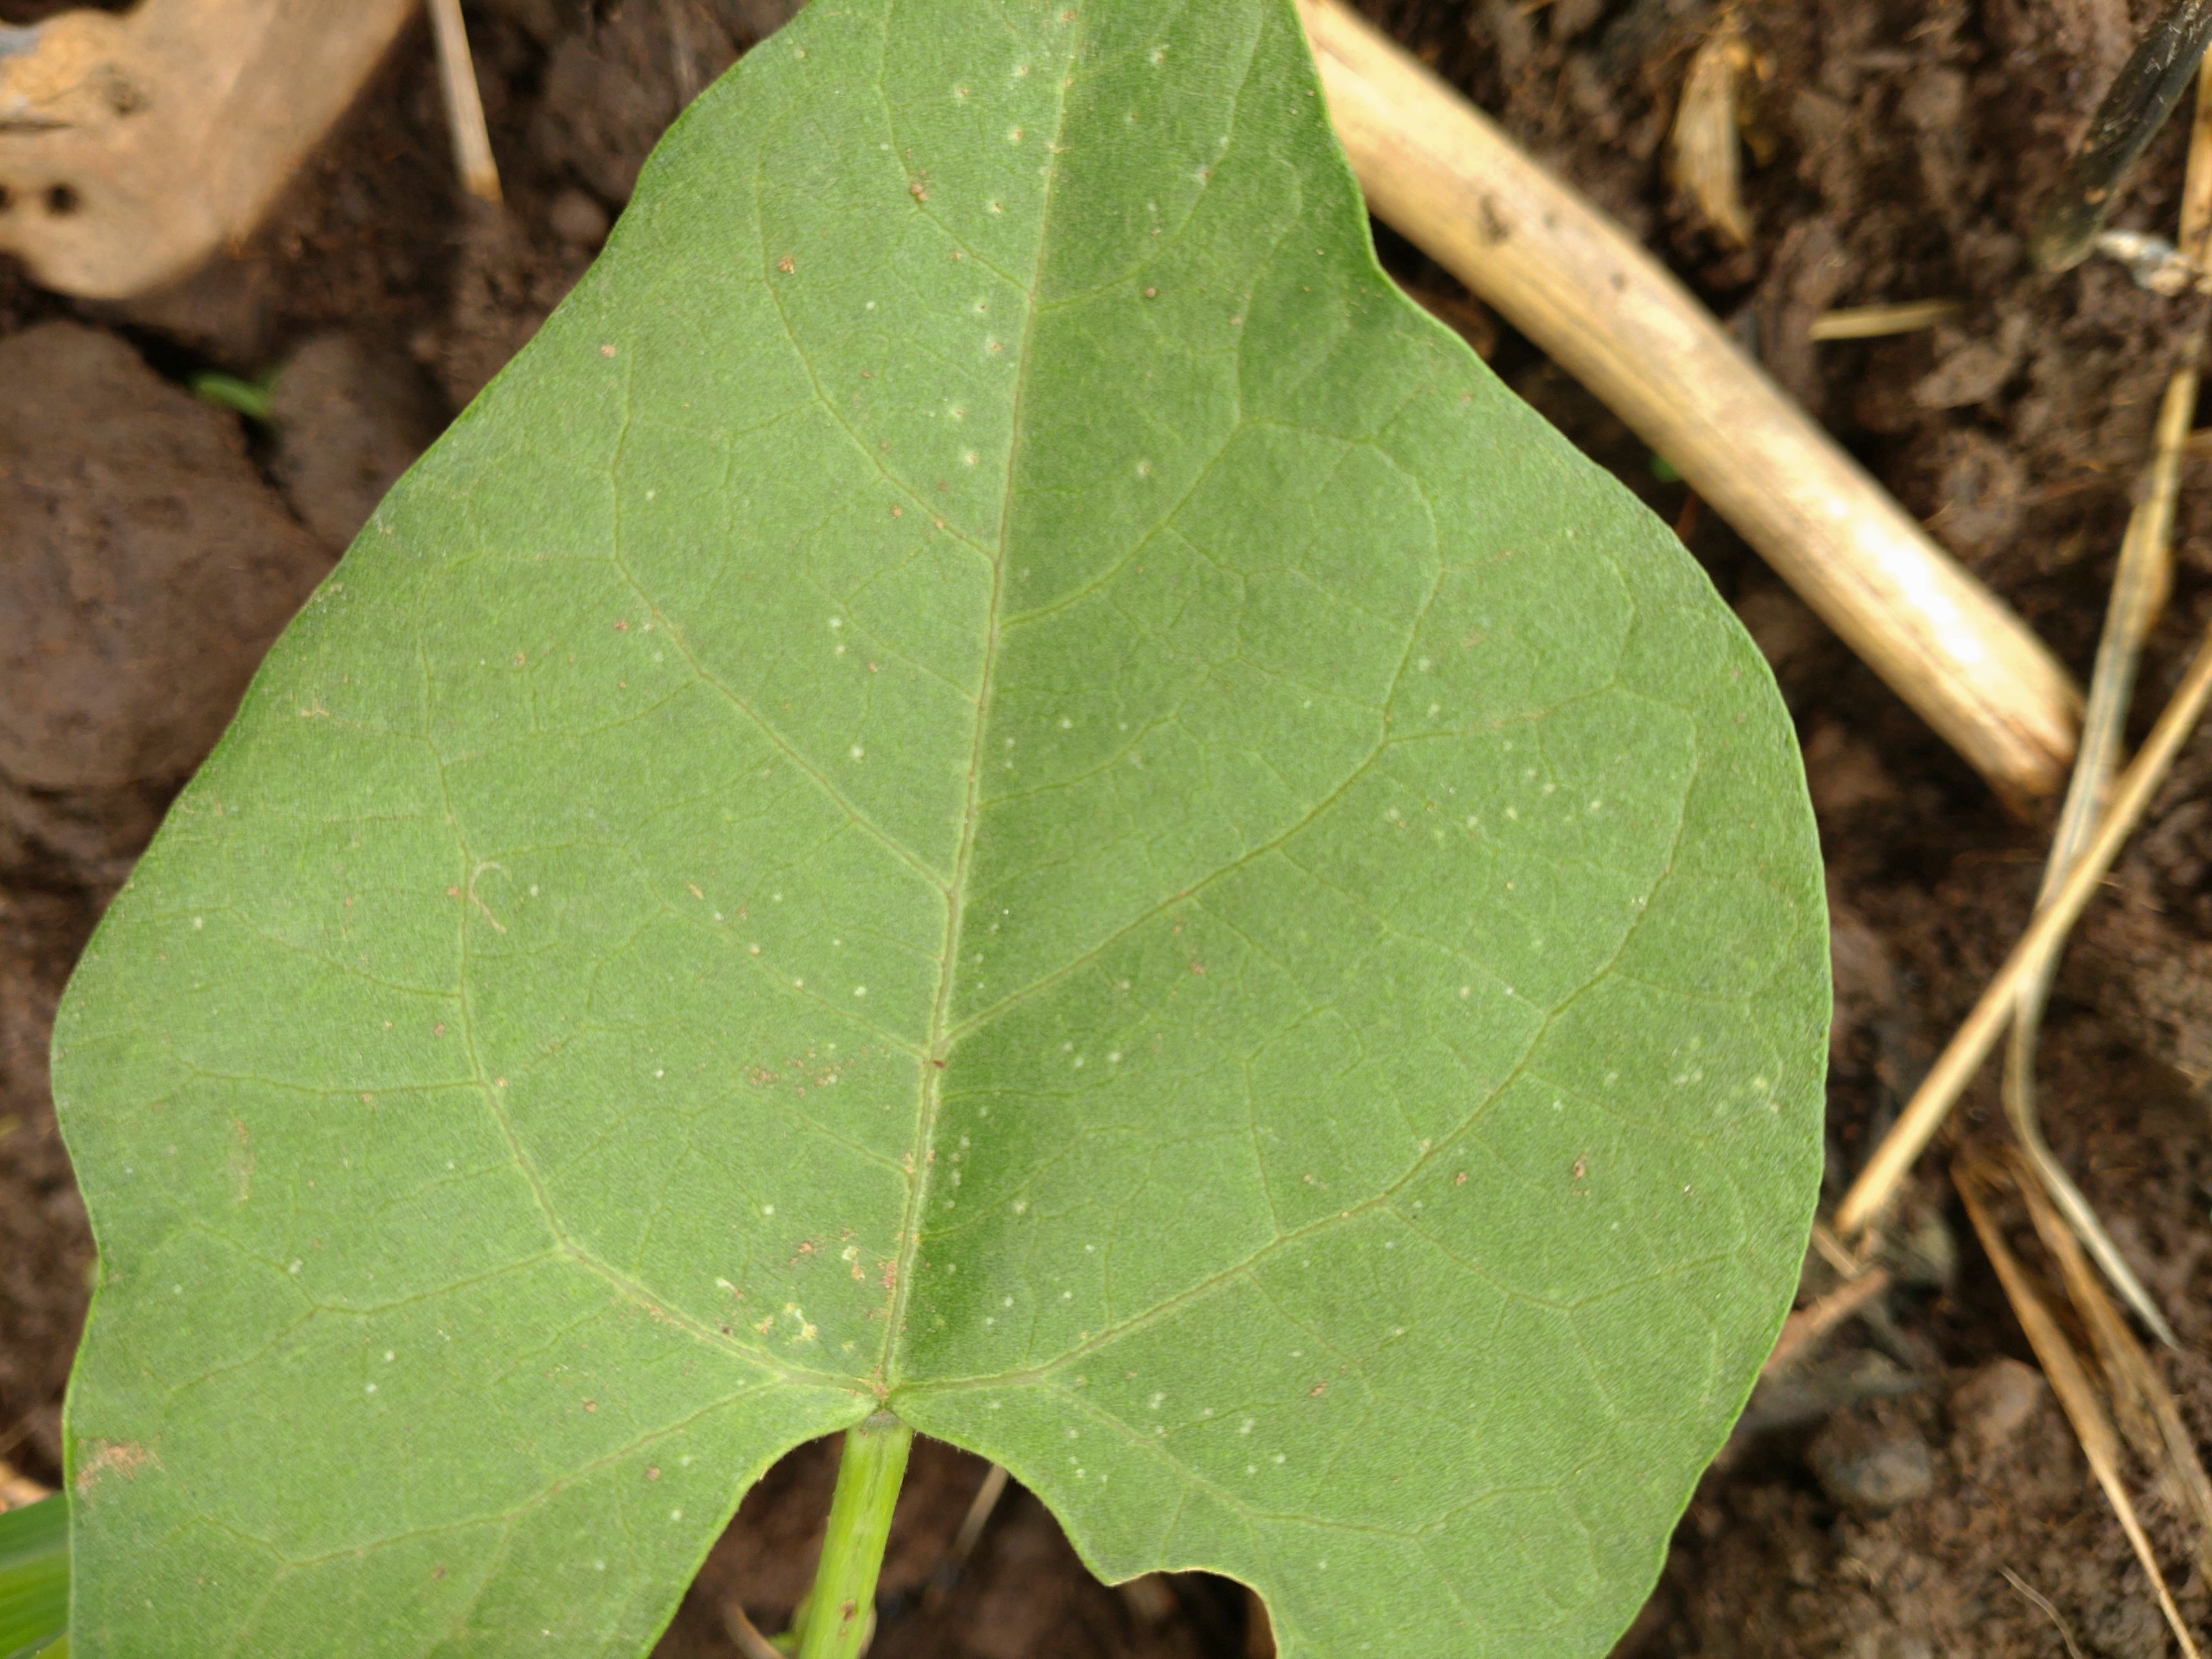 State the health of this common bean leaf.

healthy
